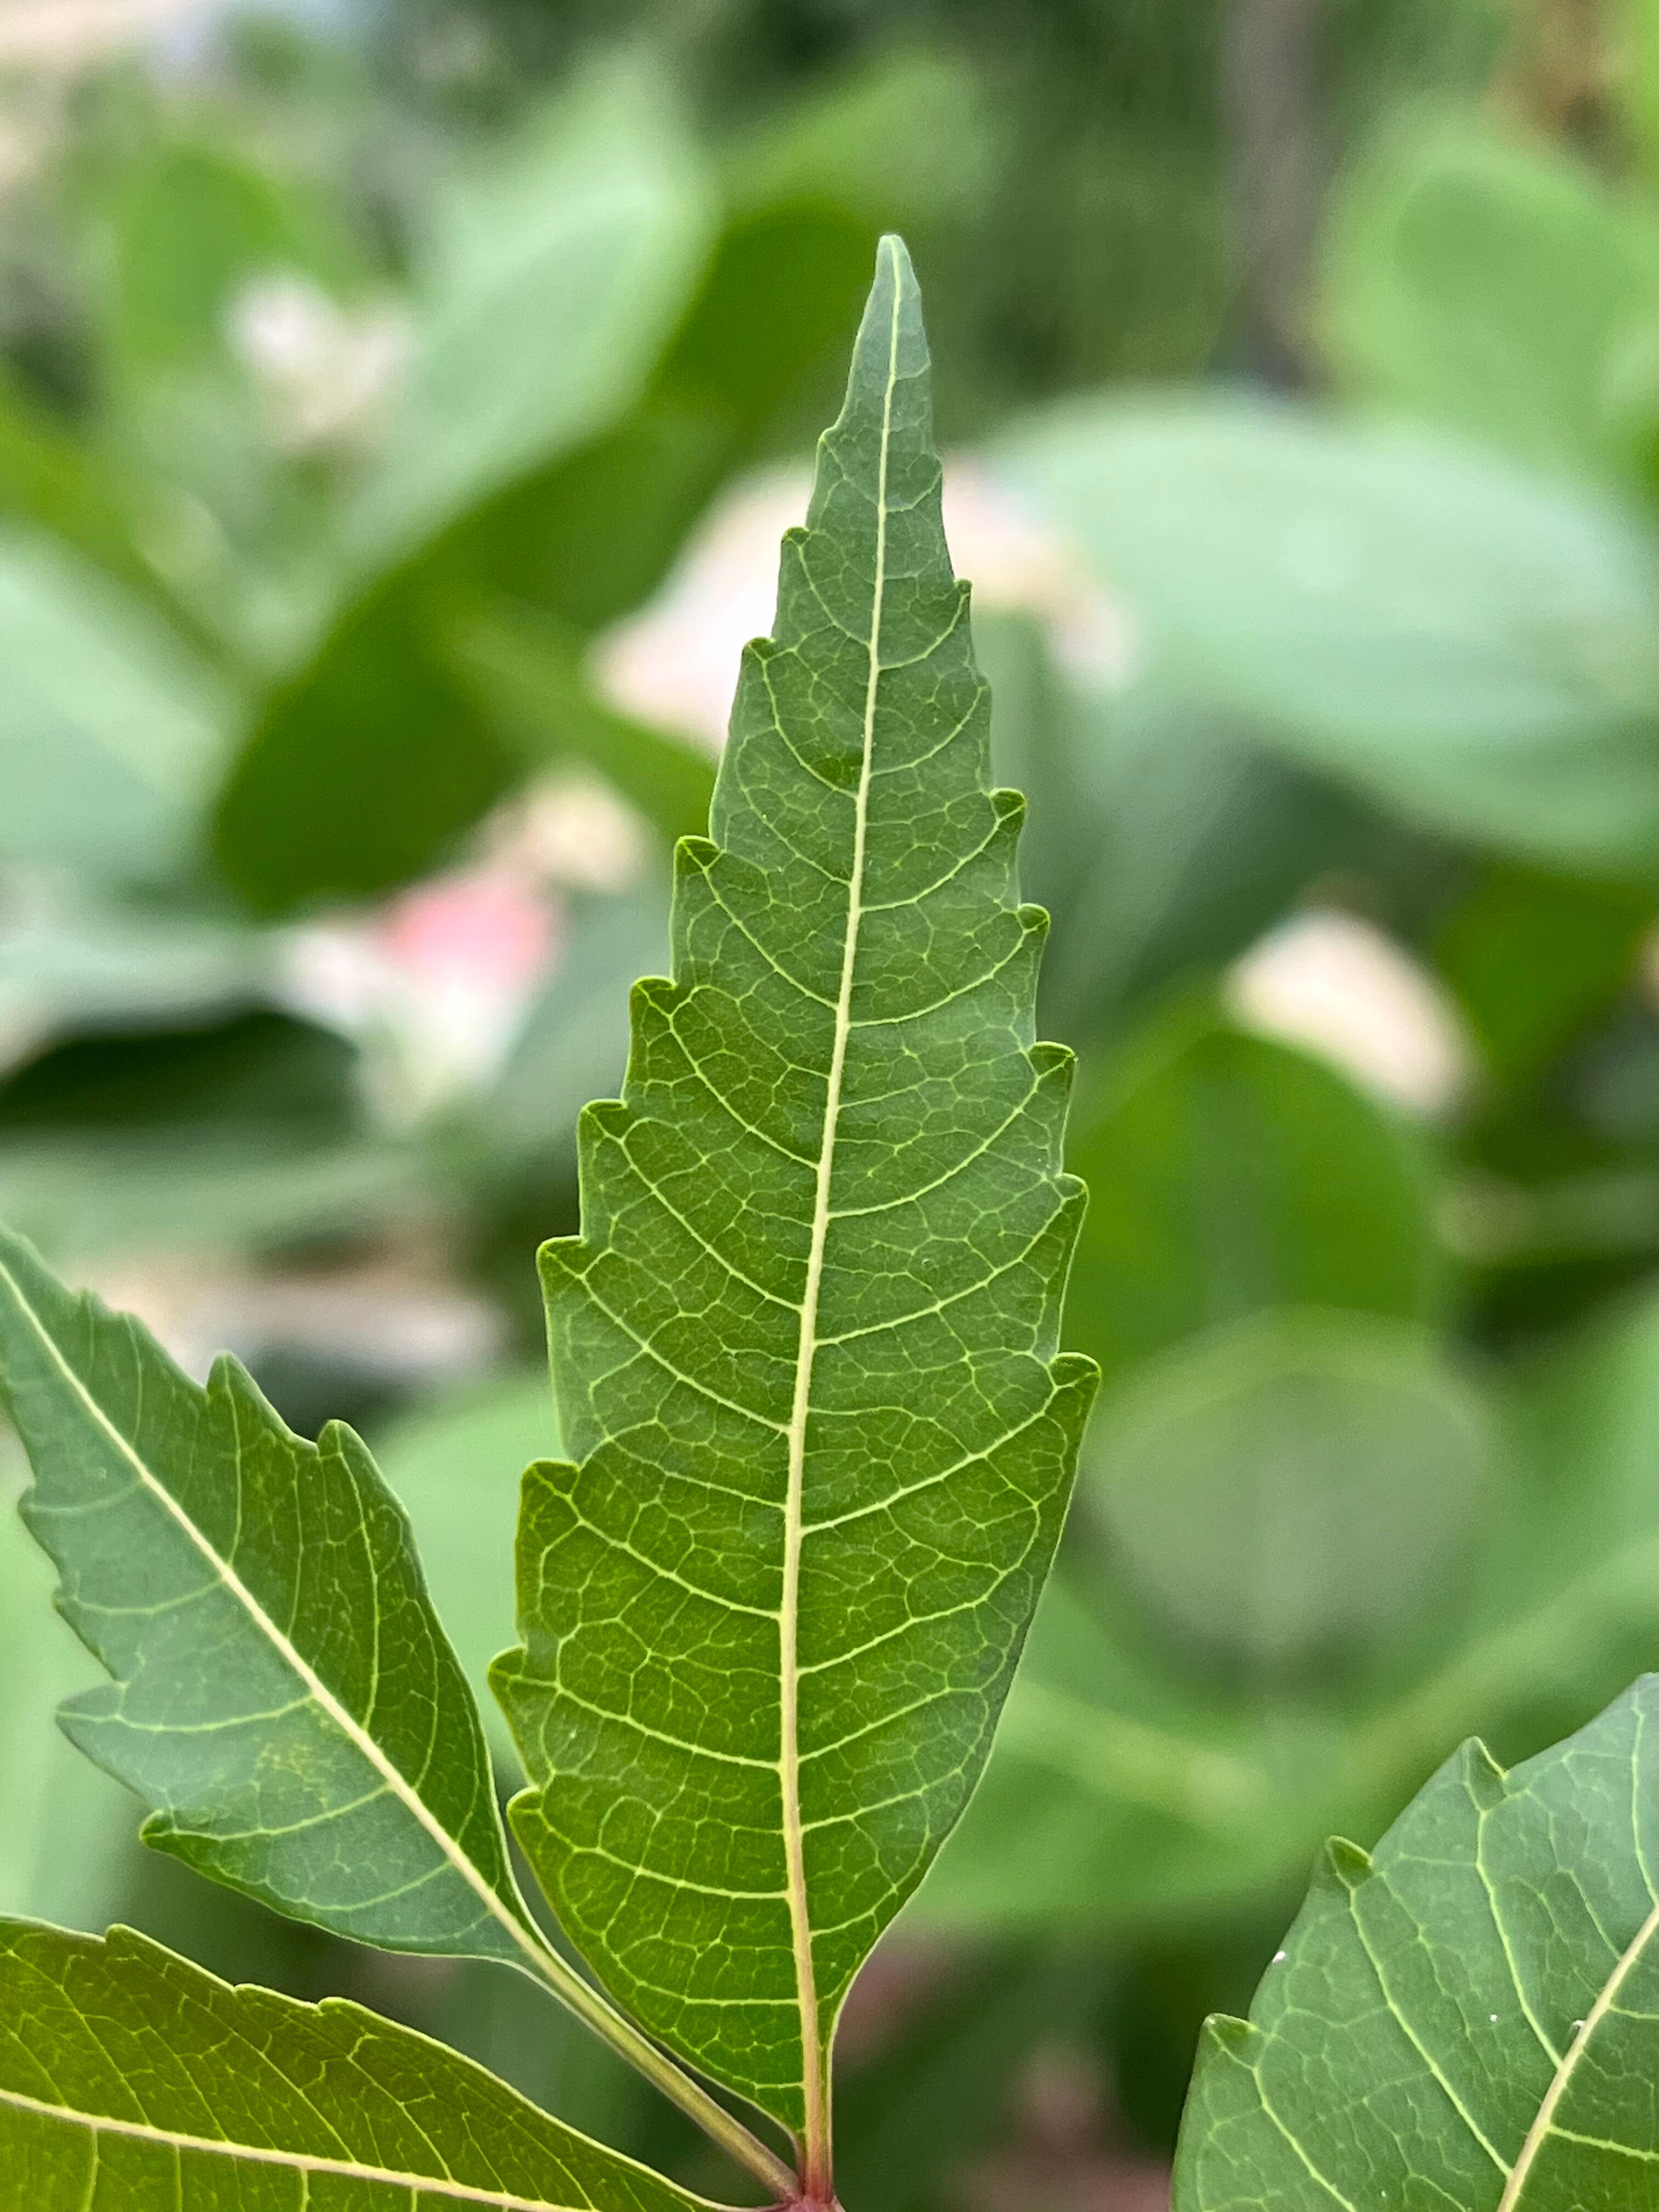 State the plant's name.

neem
